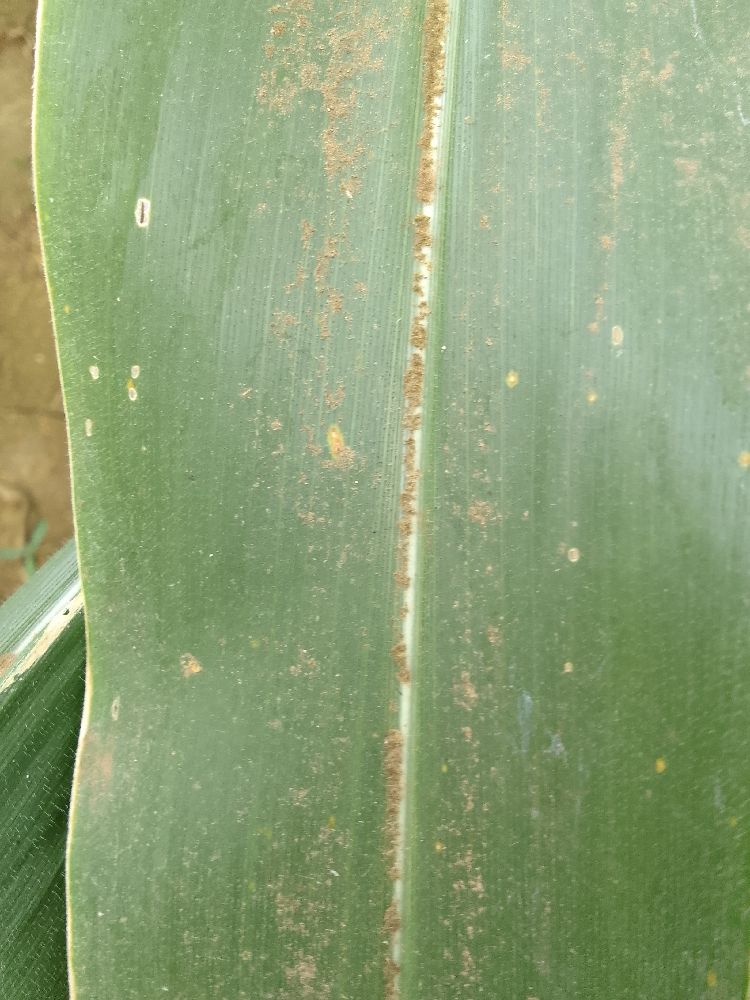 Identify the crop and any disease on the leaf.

maize, healthy
